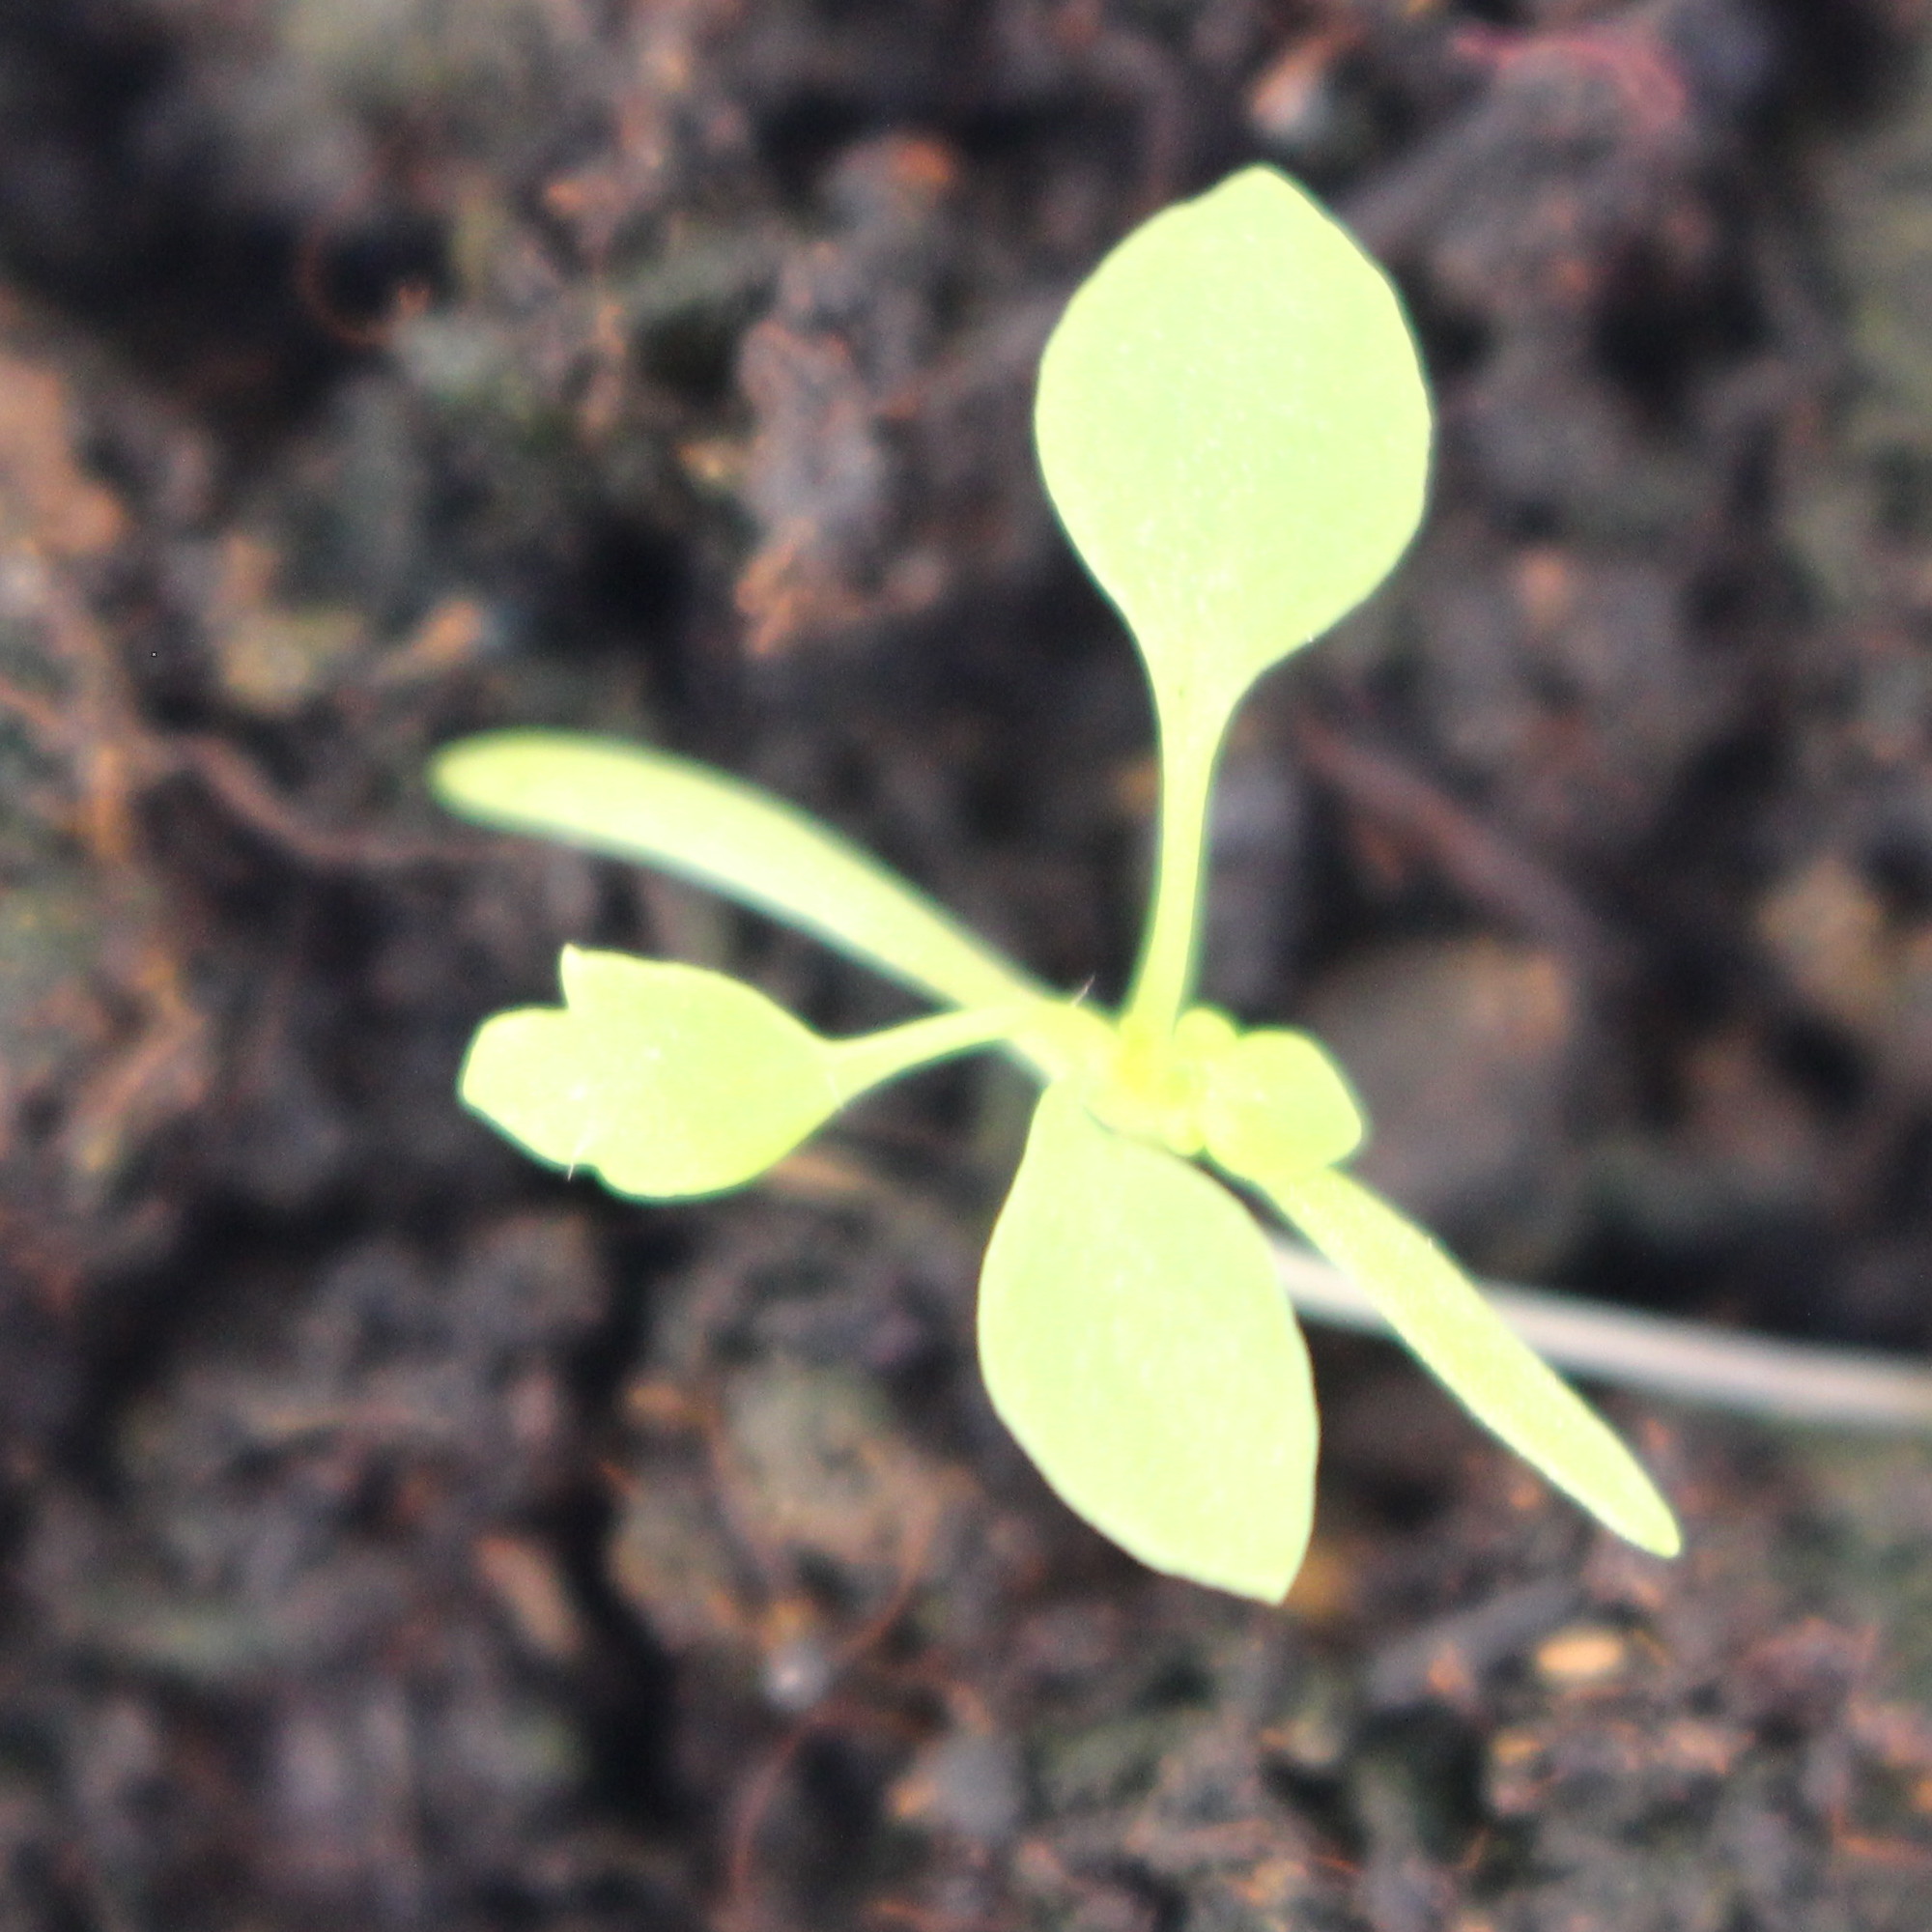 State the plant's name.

Papaver rhoeas
